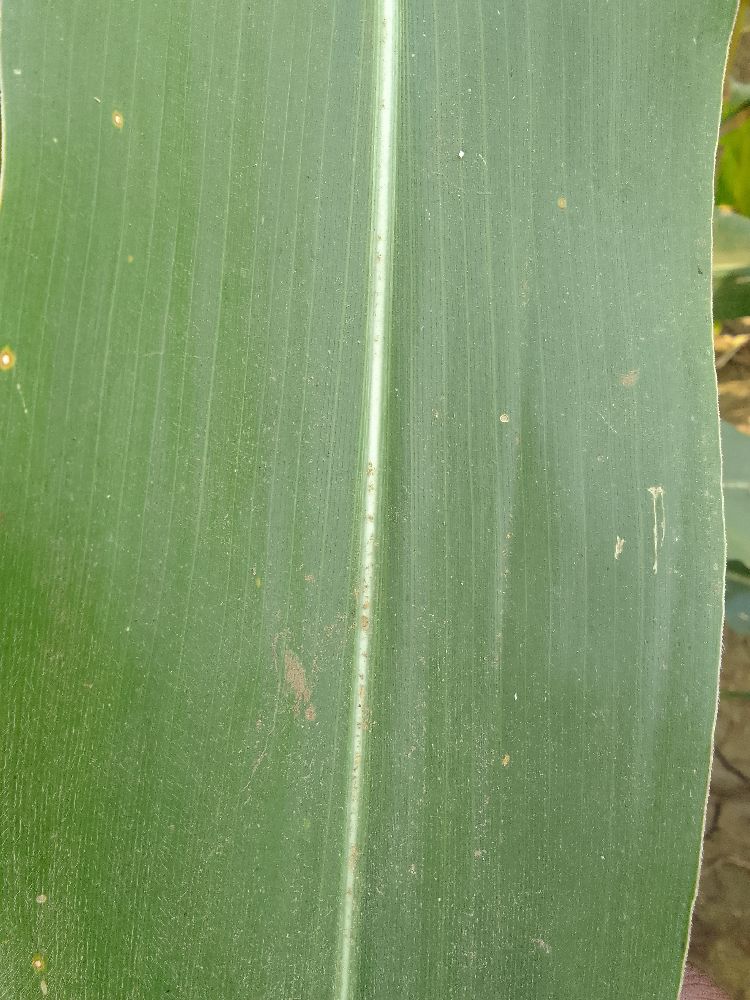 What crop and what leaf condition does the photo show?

maize, healthy
